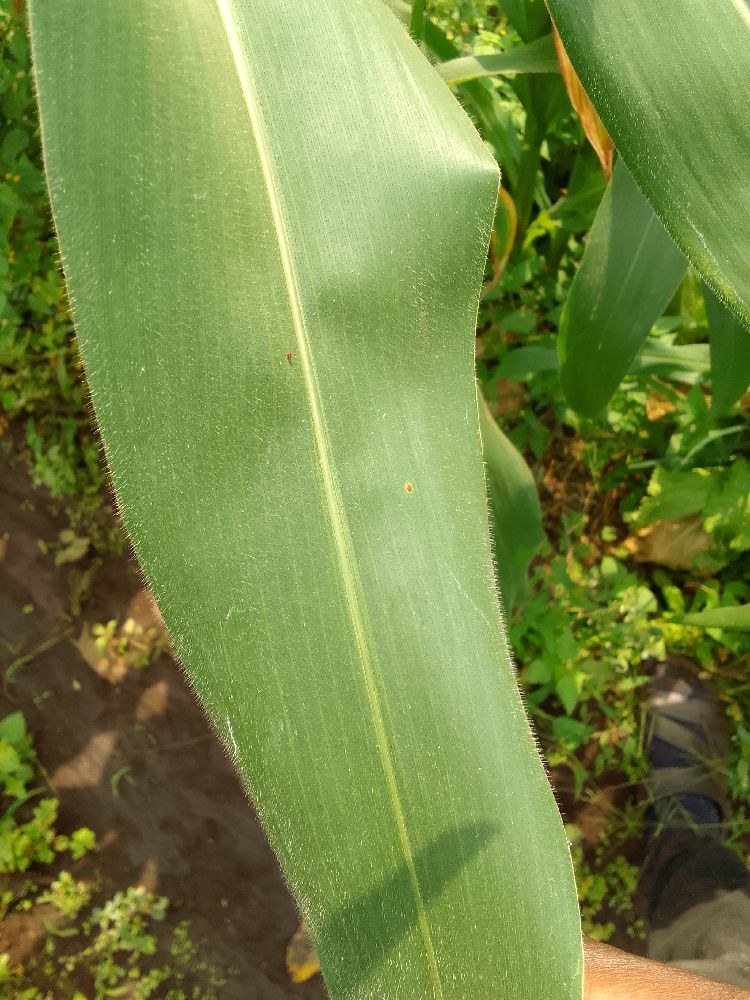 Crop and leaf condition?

maize, healthy
